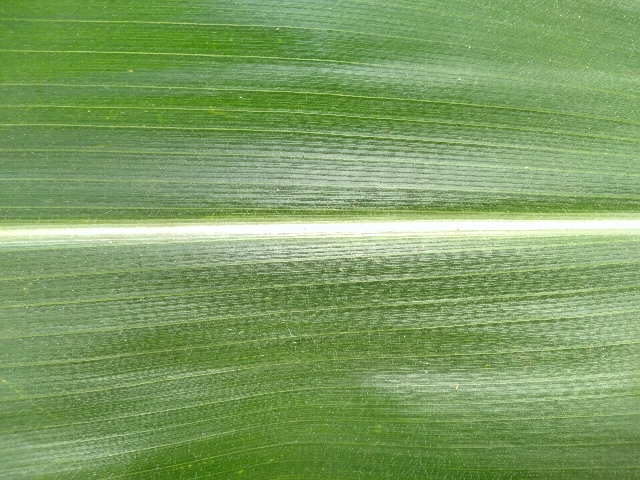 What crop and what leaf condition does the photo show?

maize, healthy
